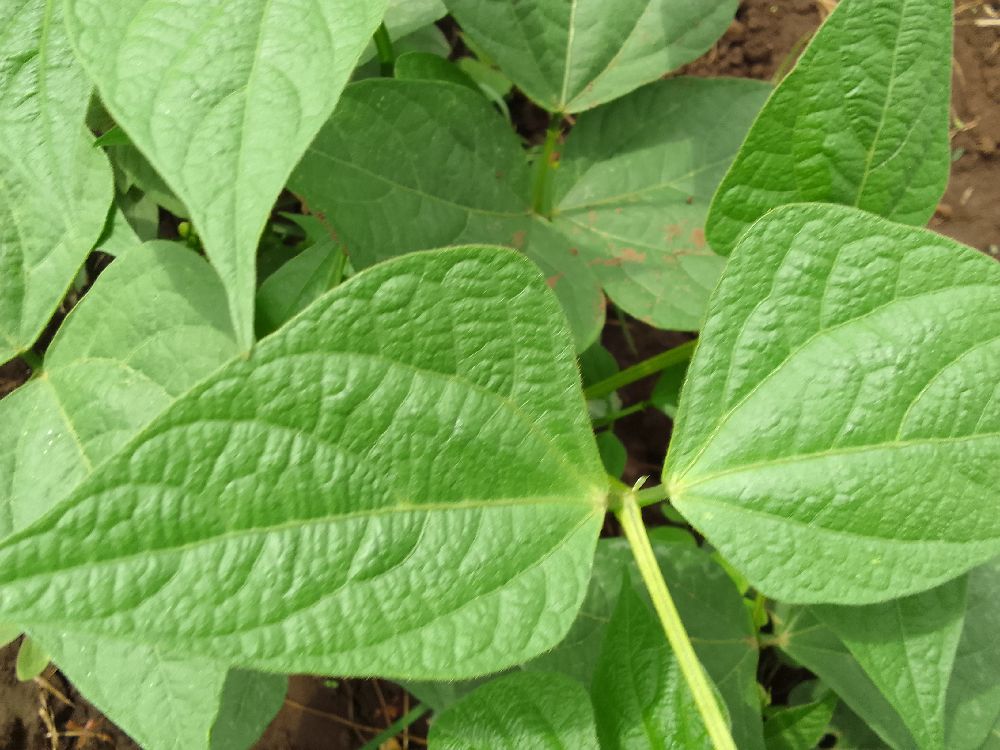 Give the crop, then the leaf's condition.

common bean, healthy
